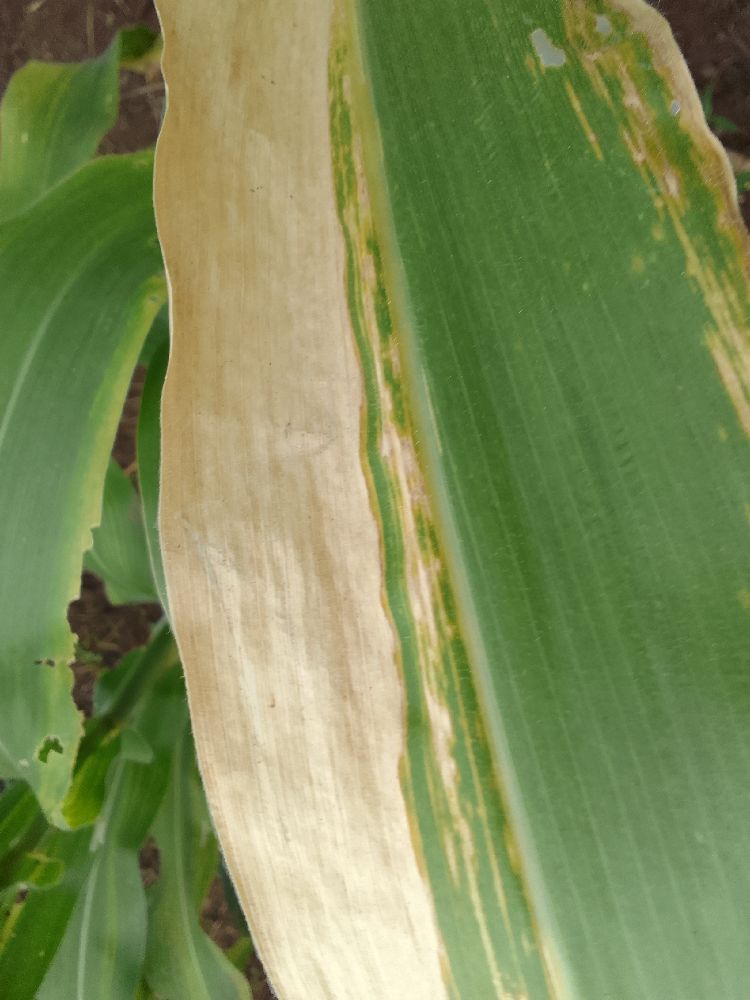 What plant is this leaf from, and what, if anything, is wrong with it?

maize, maize lethal necrosis
